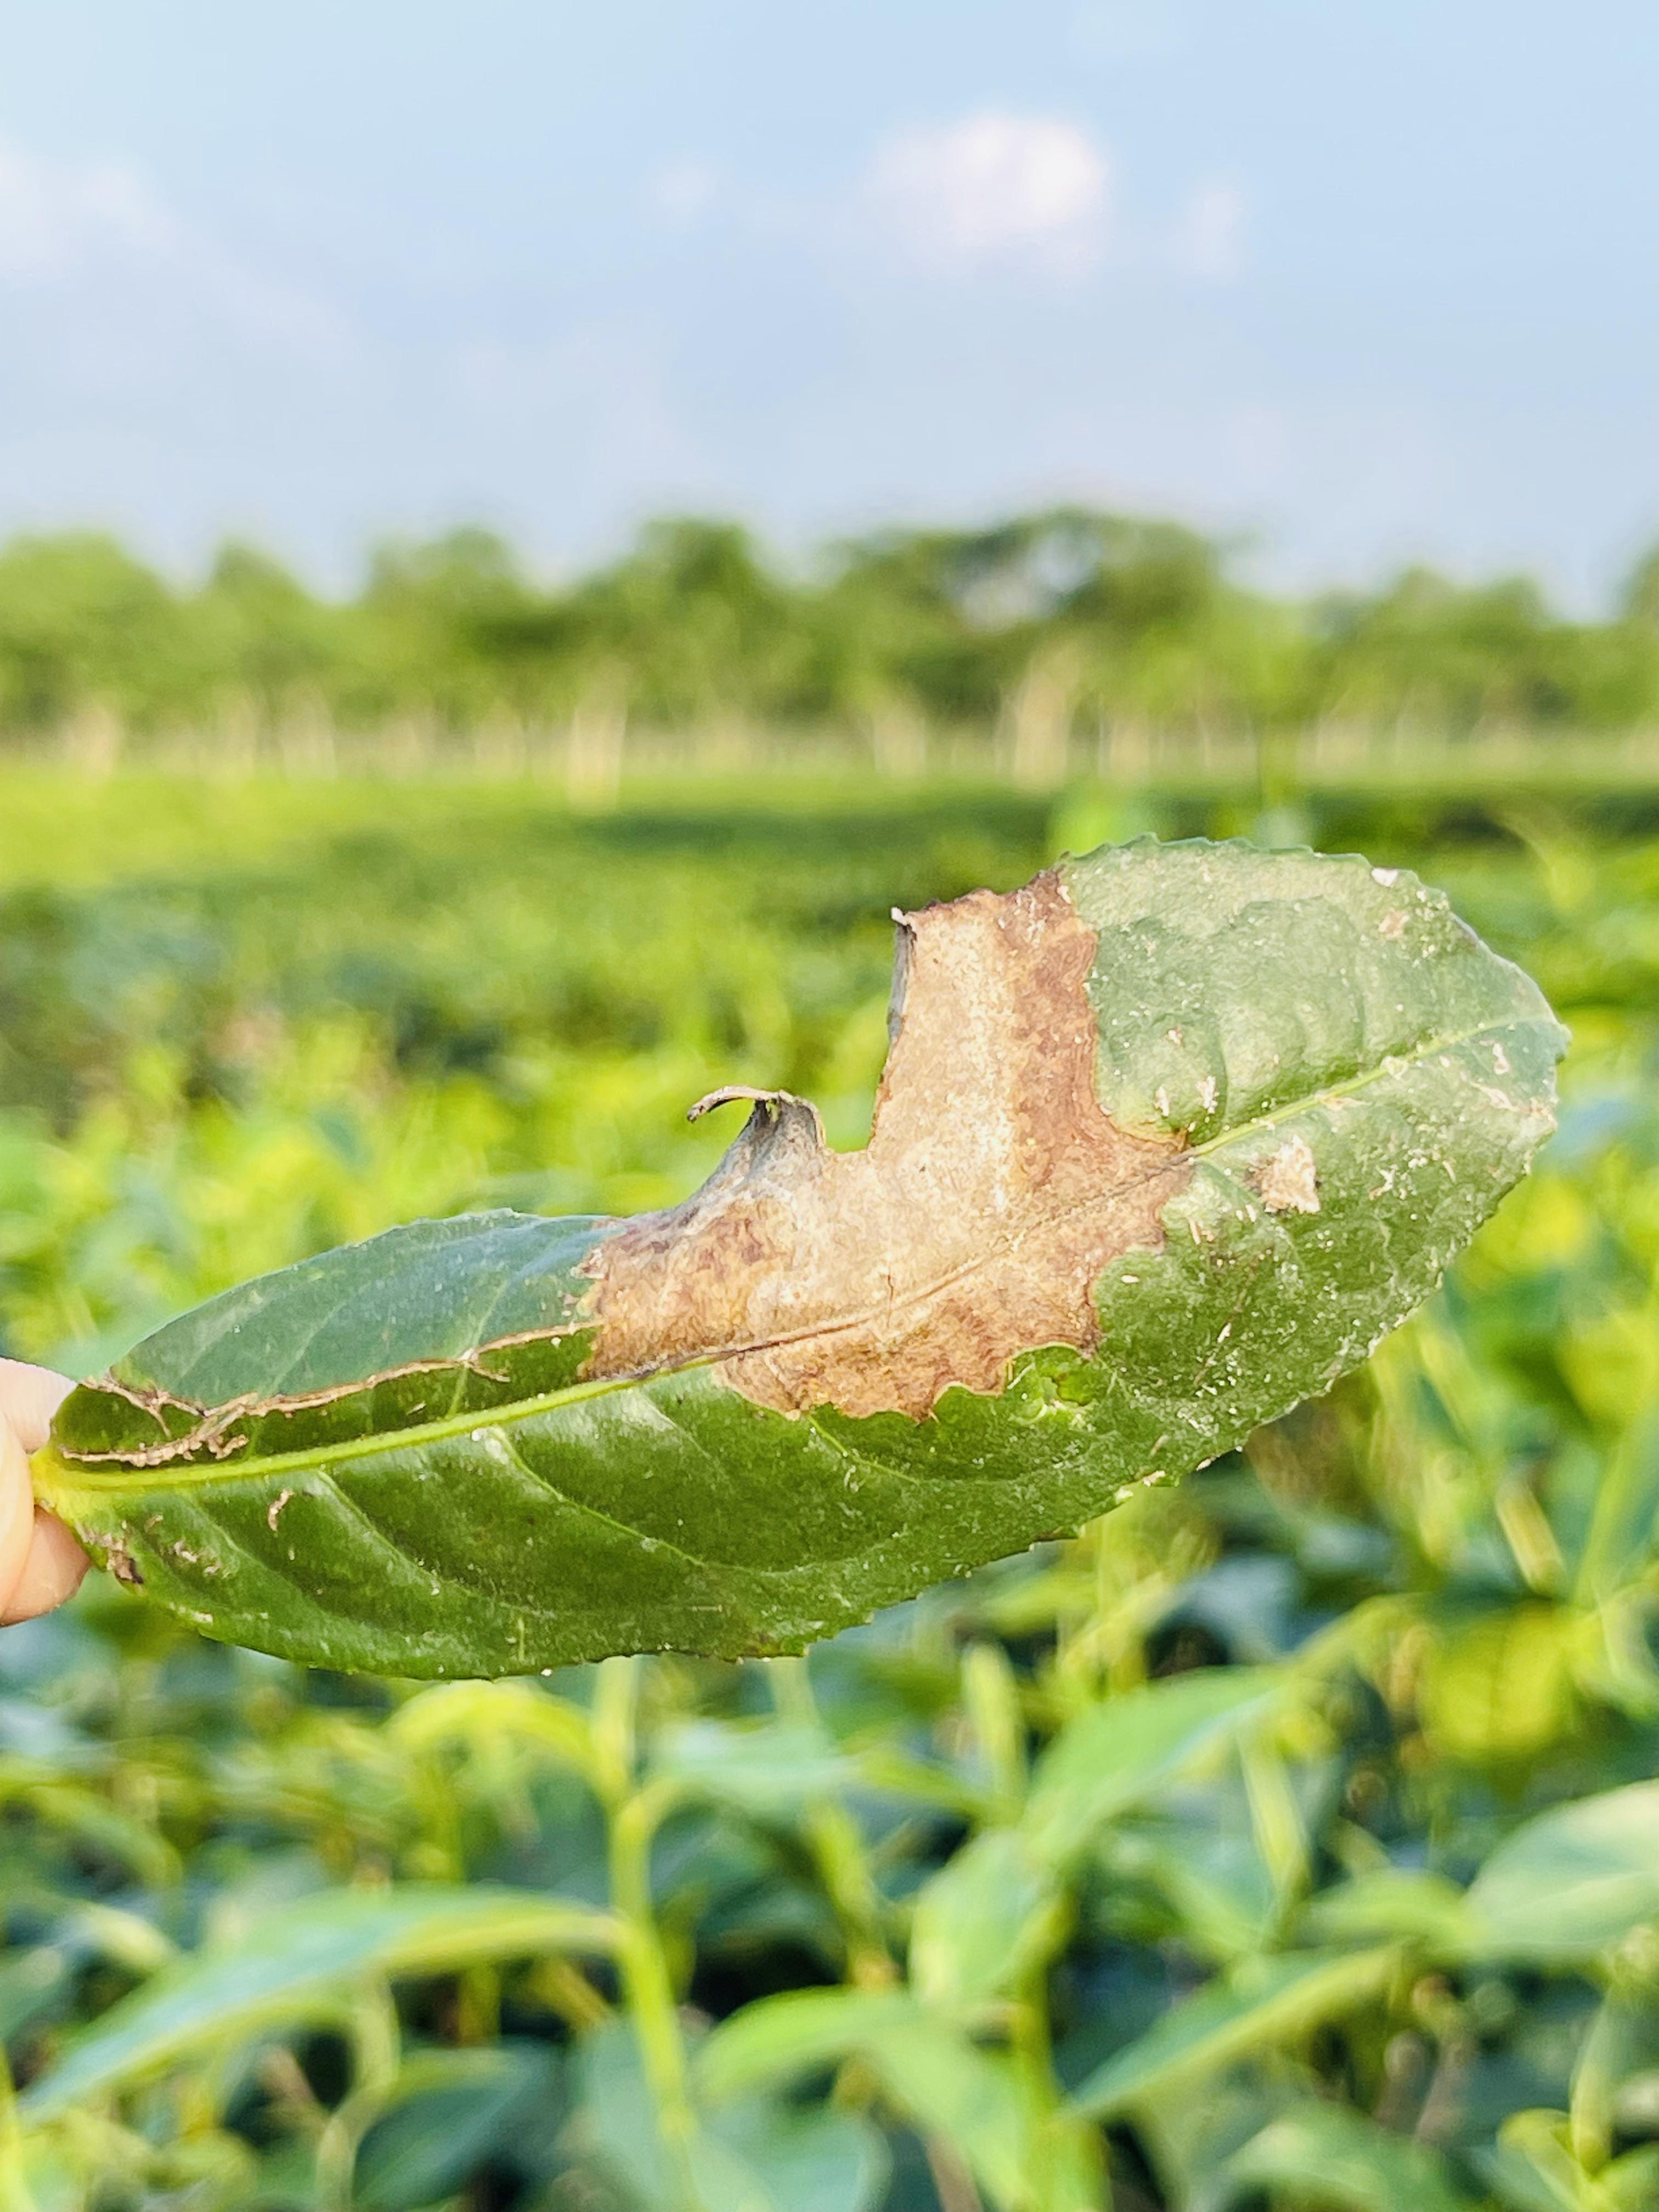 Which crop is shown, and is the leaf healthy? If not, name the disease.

tea, blight
